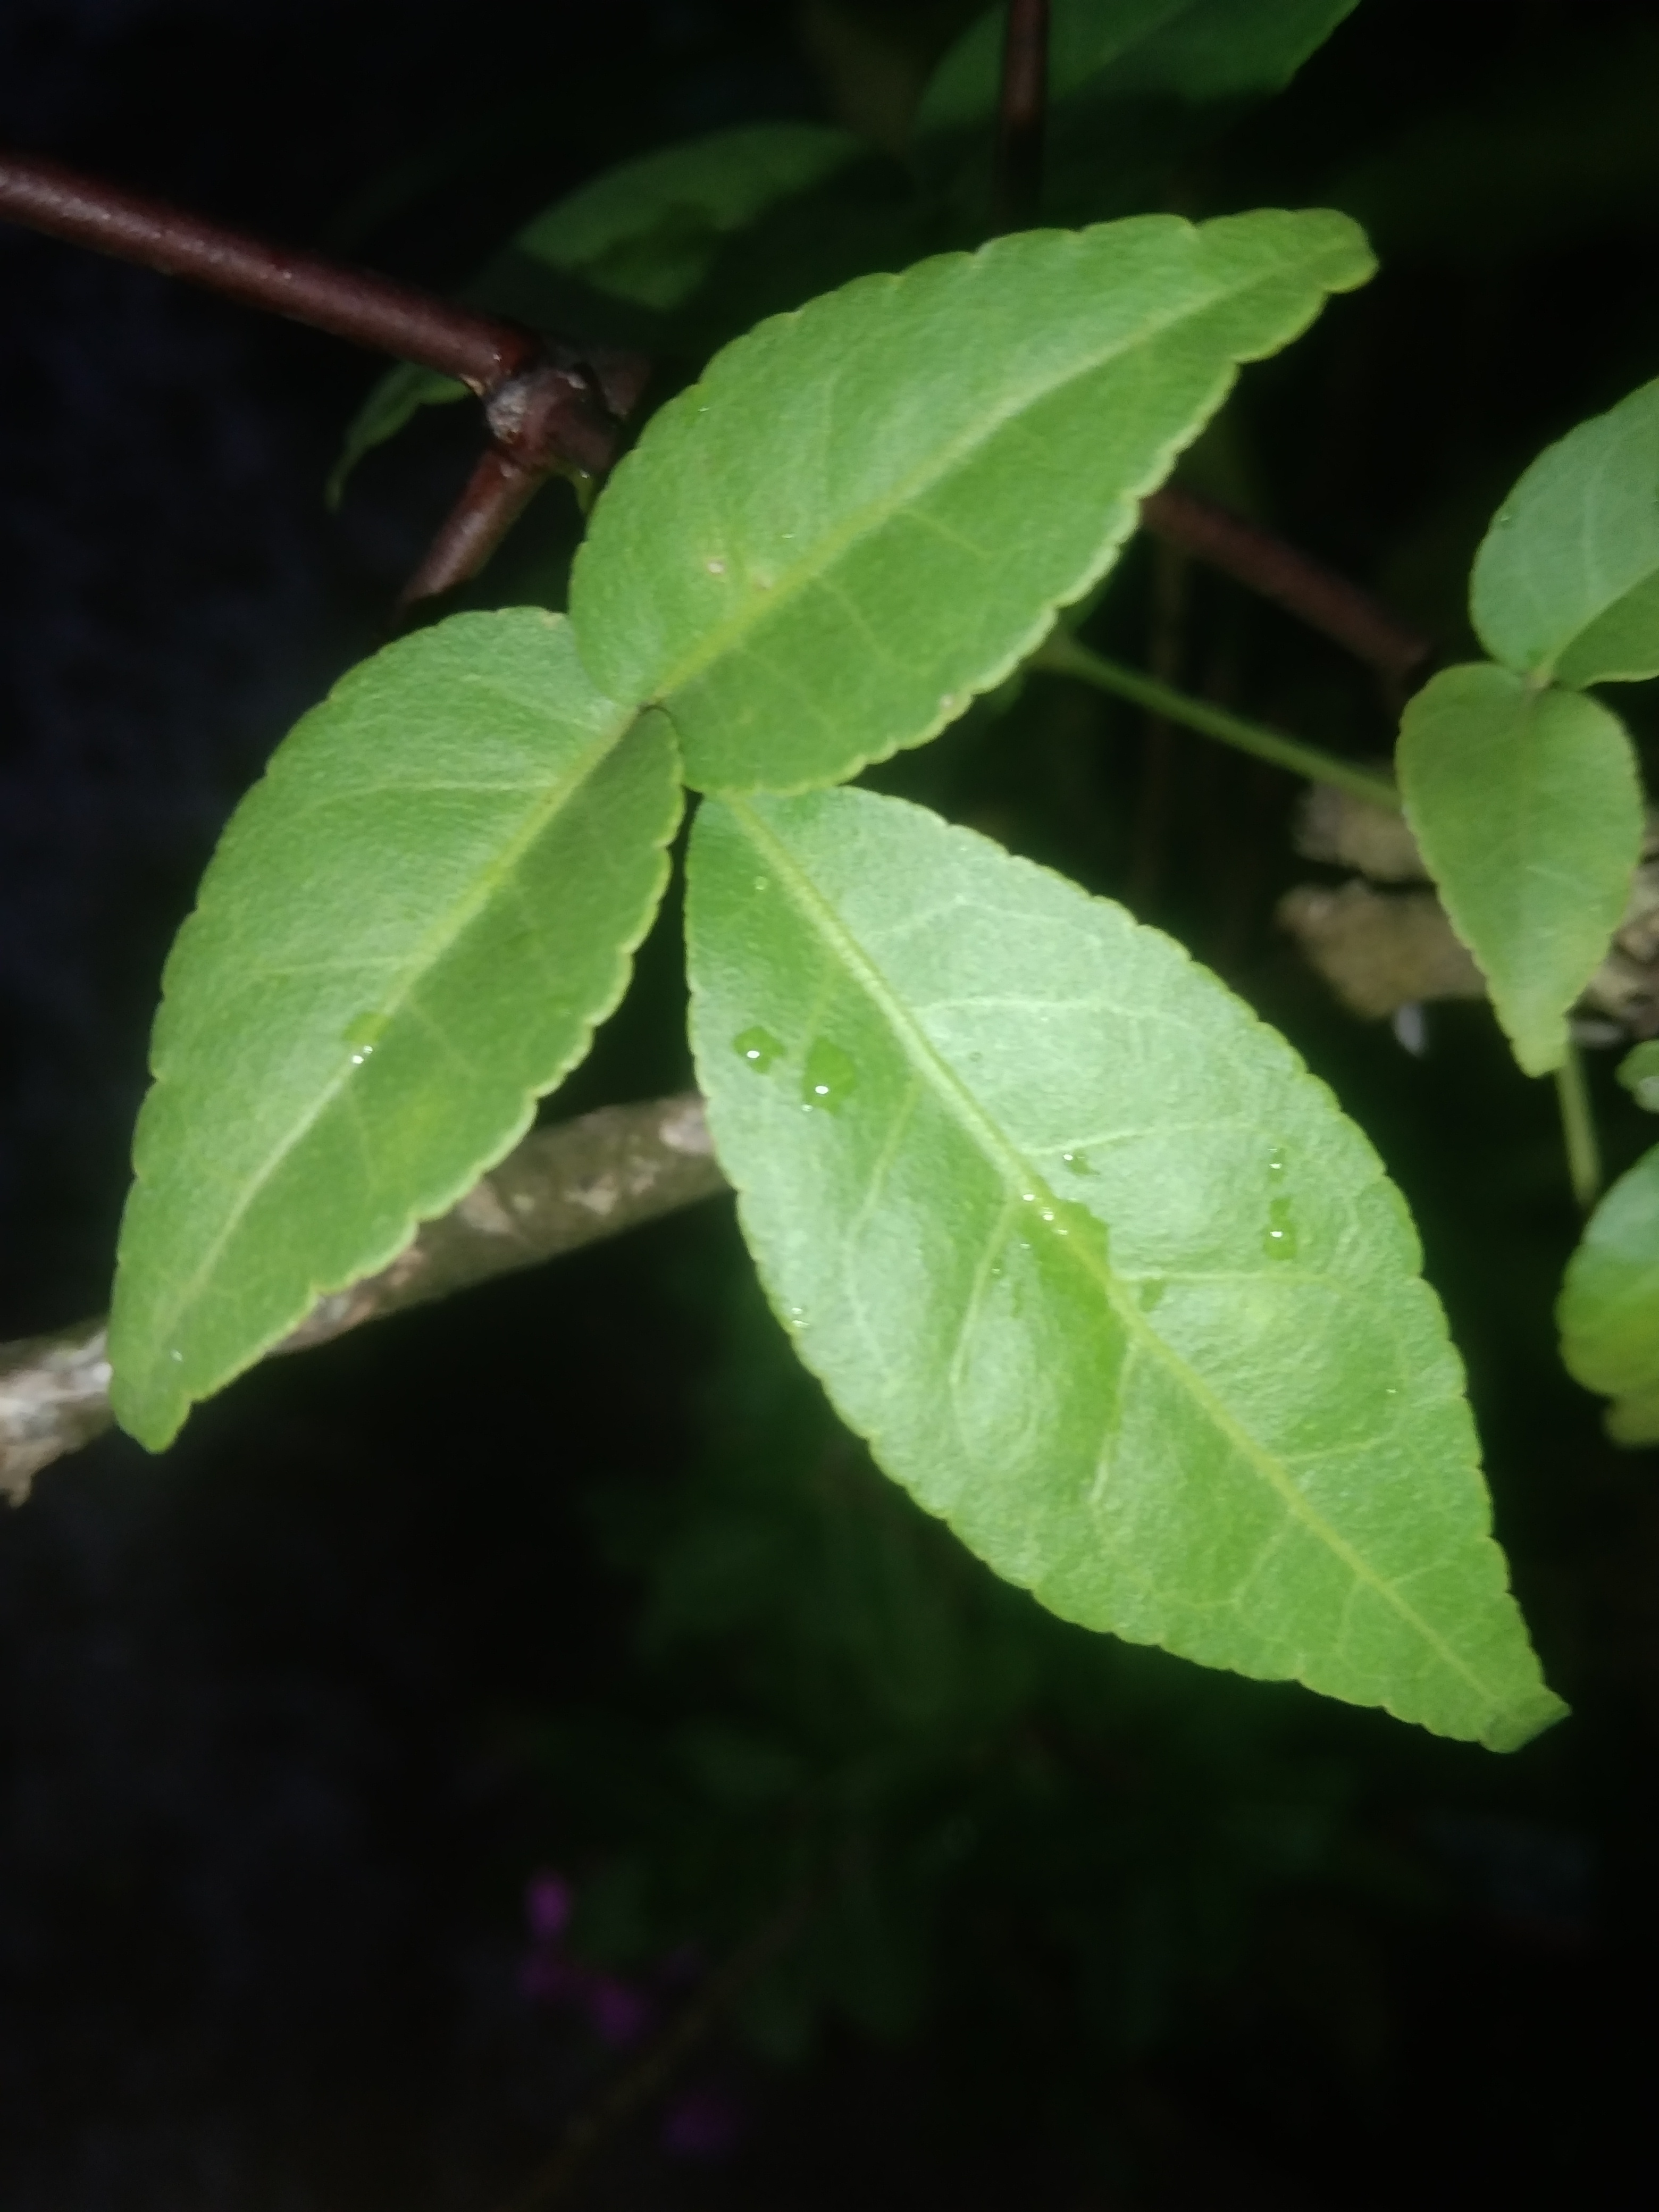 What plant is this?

wood apple
